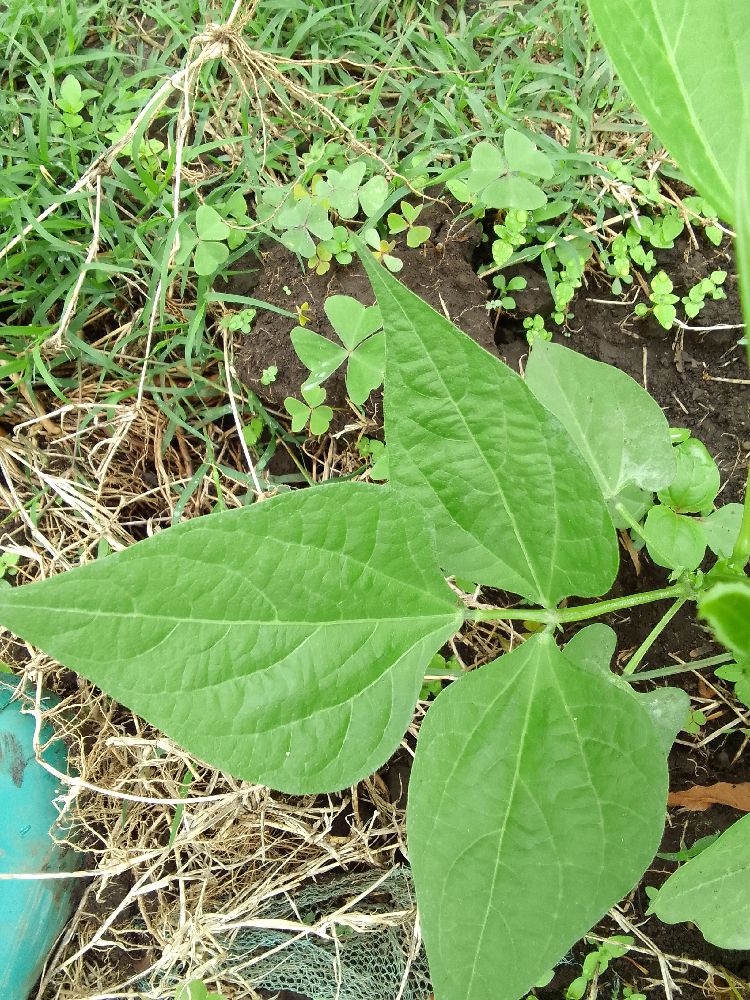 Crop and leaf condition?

common bean, healthy
